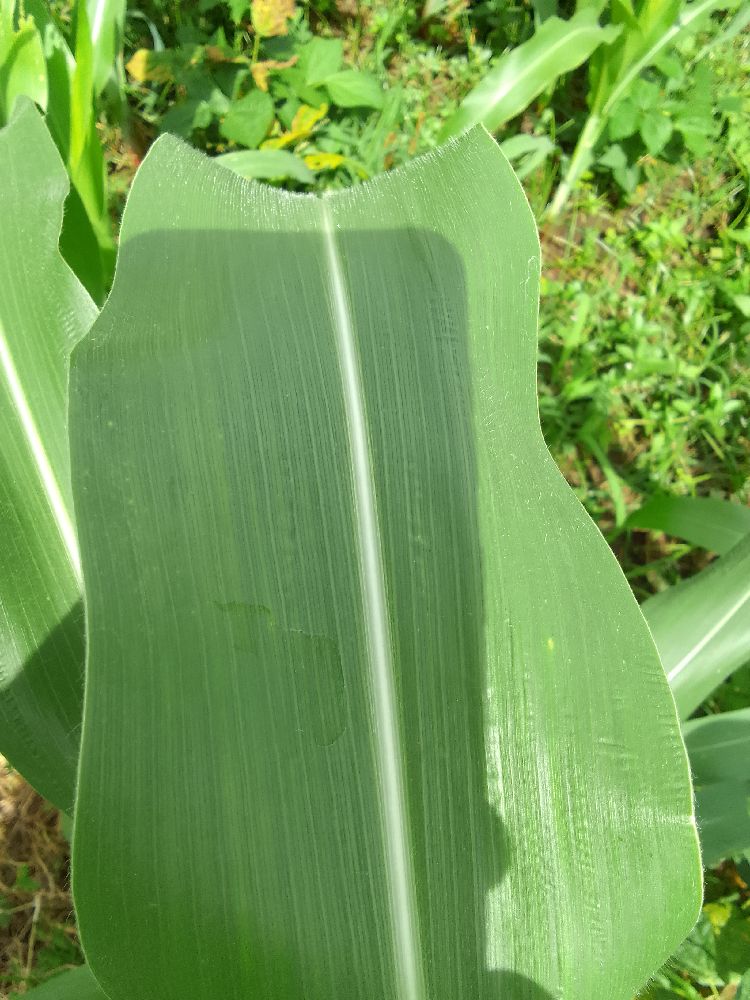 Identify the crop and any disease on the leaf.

common bean, healthy
